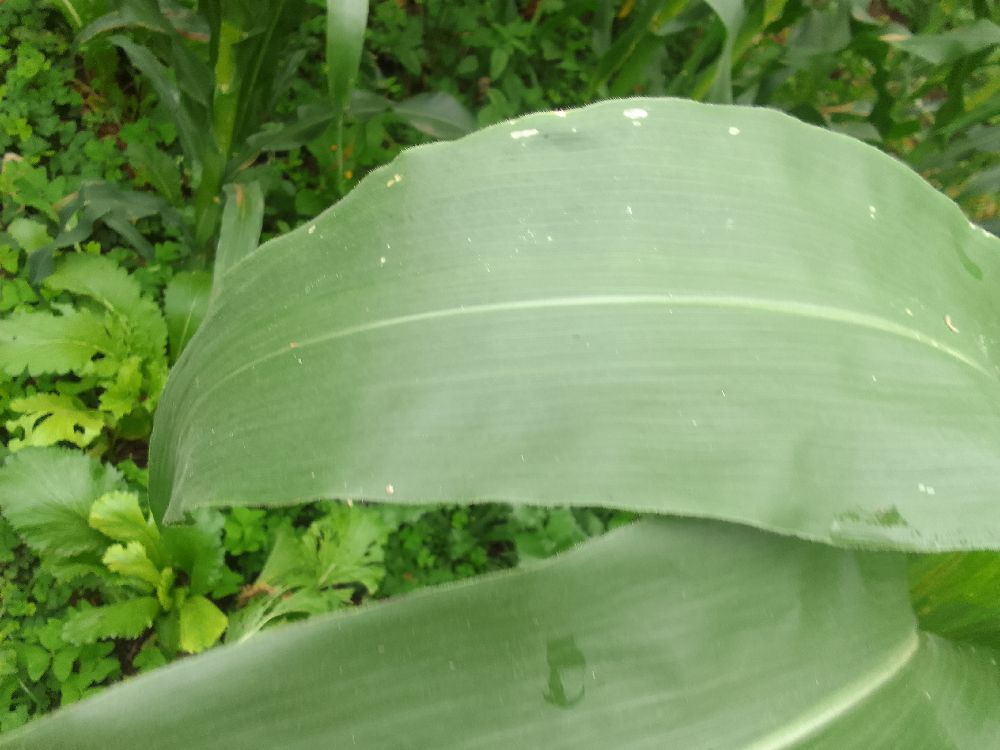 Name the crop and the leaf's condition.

maize, healthy
